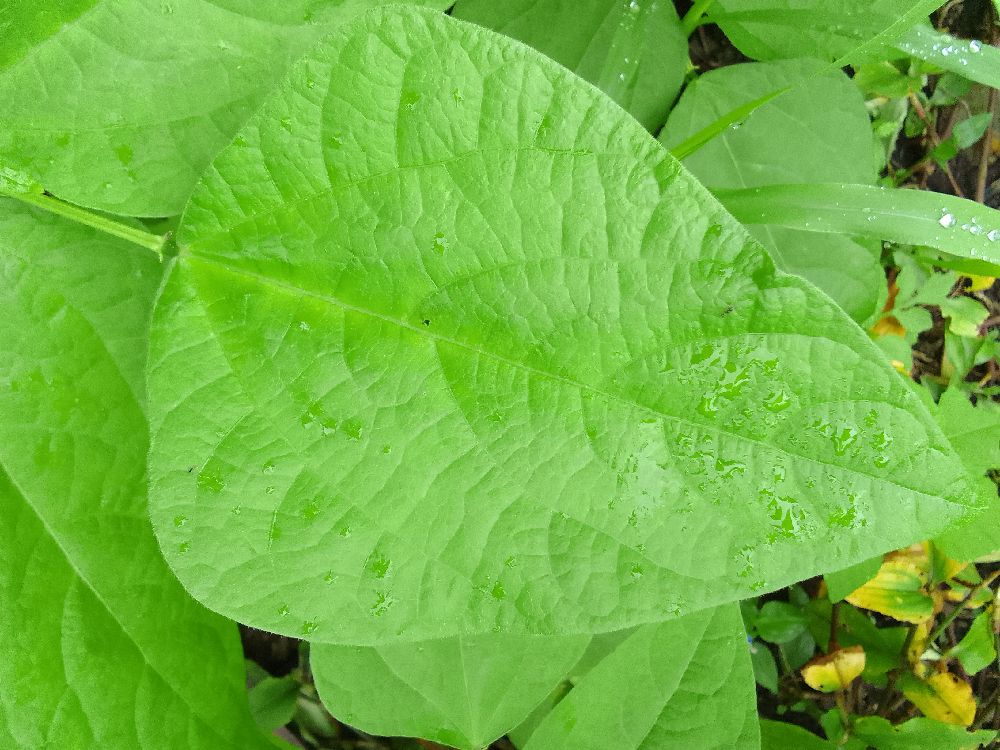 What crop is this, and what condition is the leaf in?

common bean, healthy
